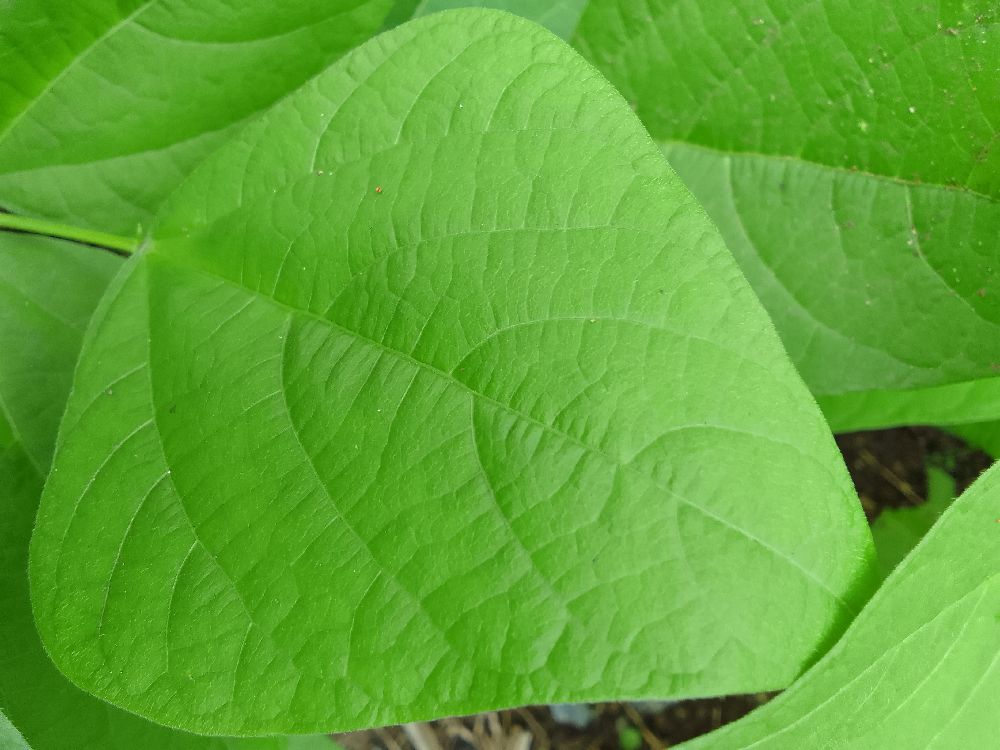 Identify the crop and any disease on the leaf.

common bean, healthy
